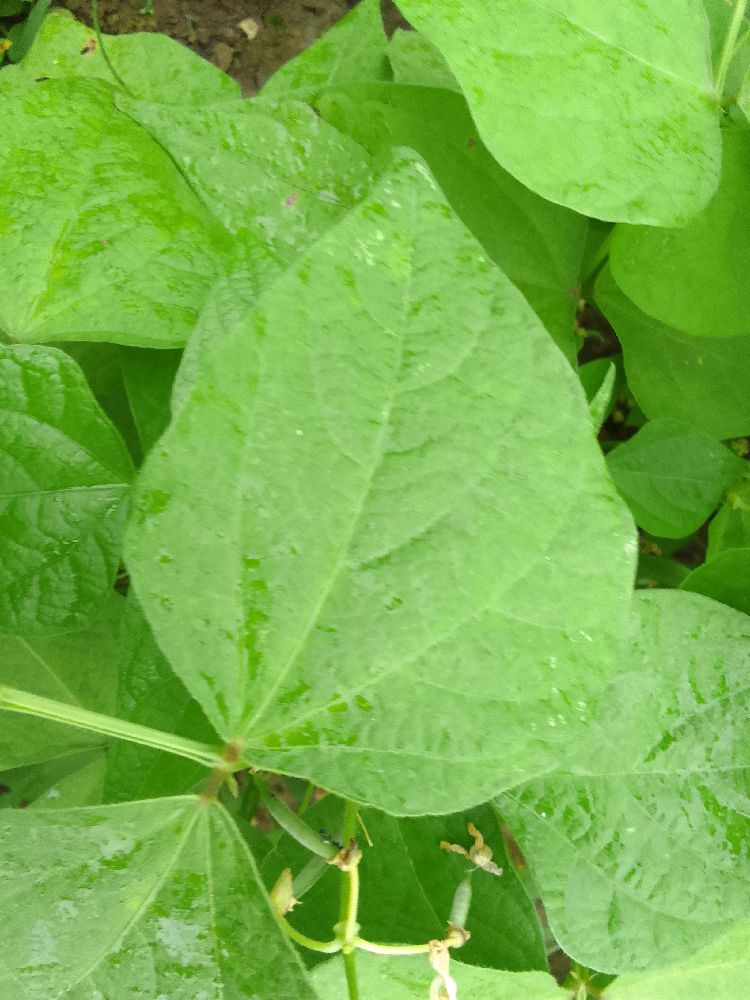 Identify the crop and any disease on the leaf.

common bean, healthy
